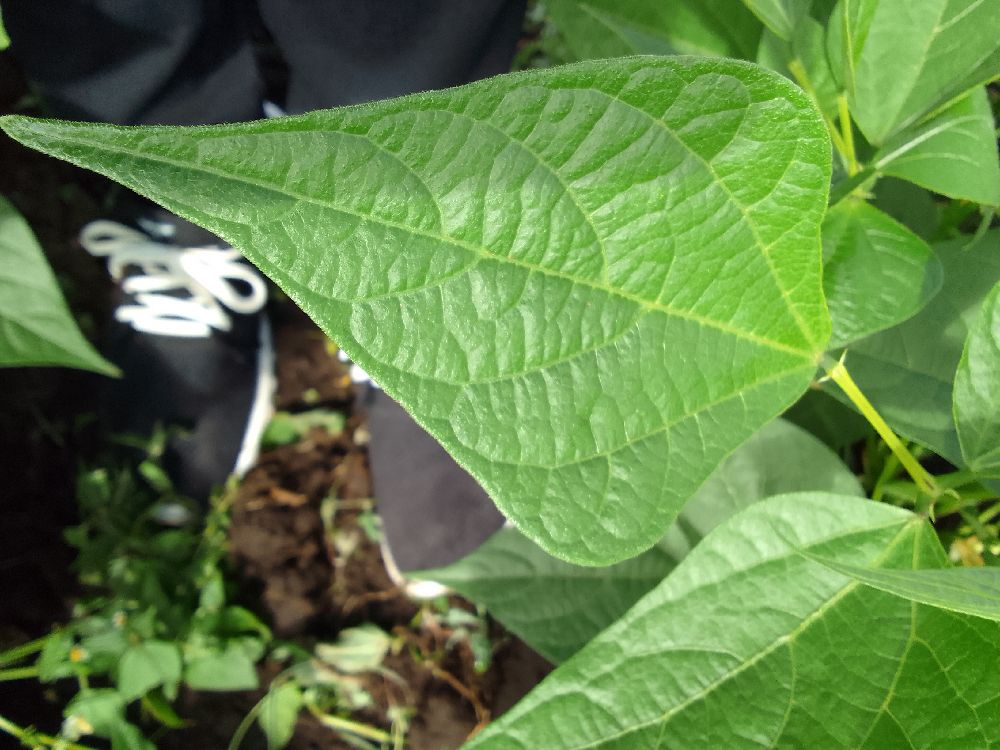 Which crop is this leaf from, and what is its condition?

common bean, healthy
